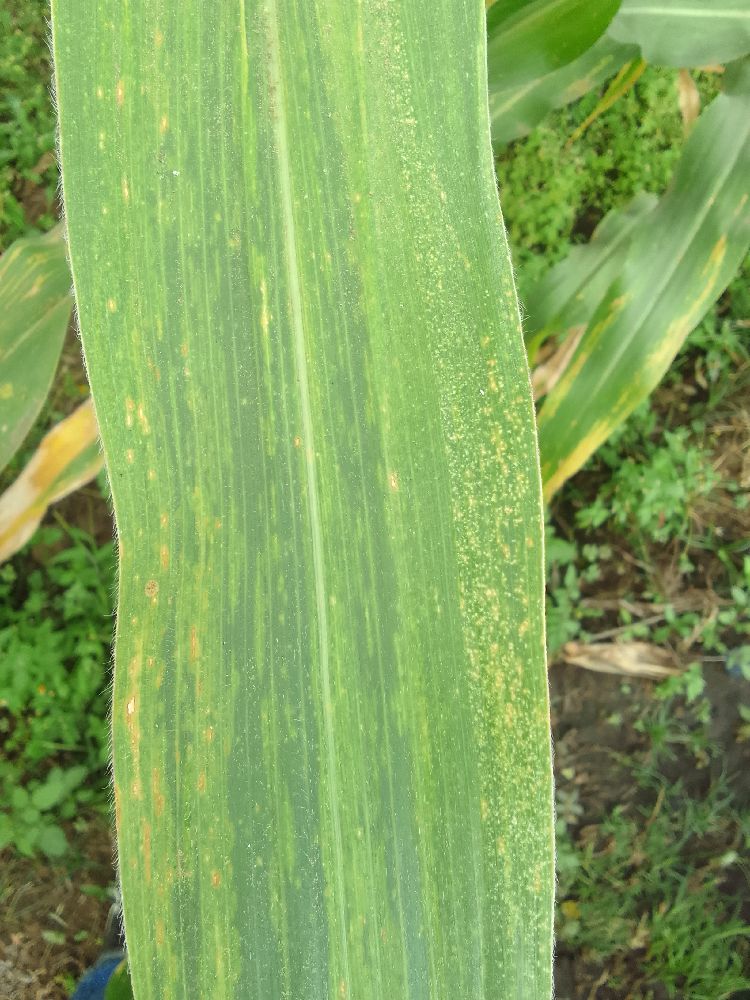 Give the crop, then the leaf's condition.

maize, maize lethal necrosis
